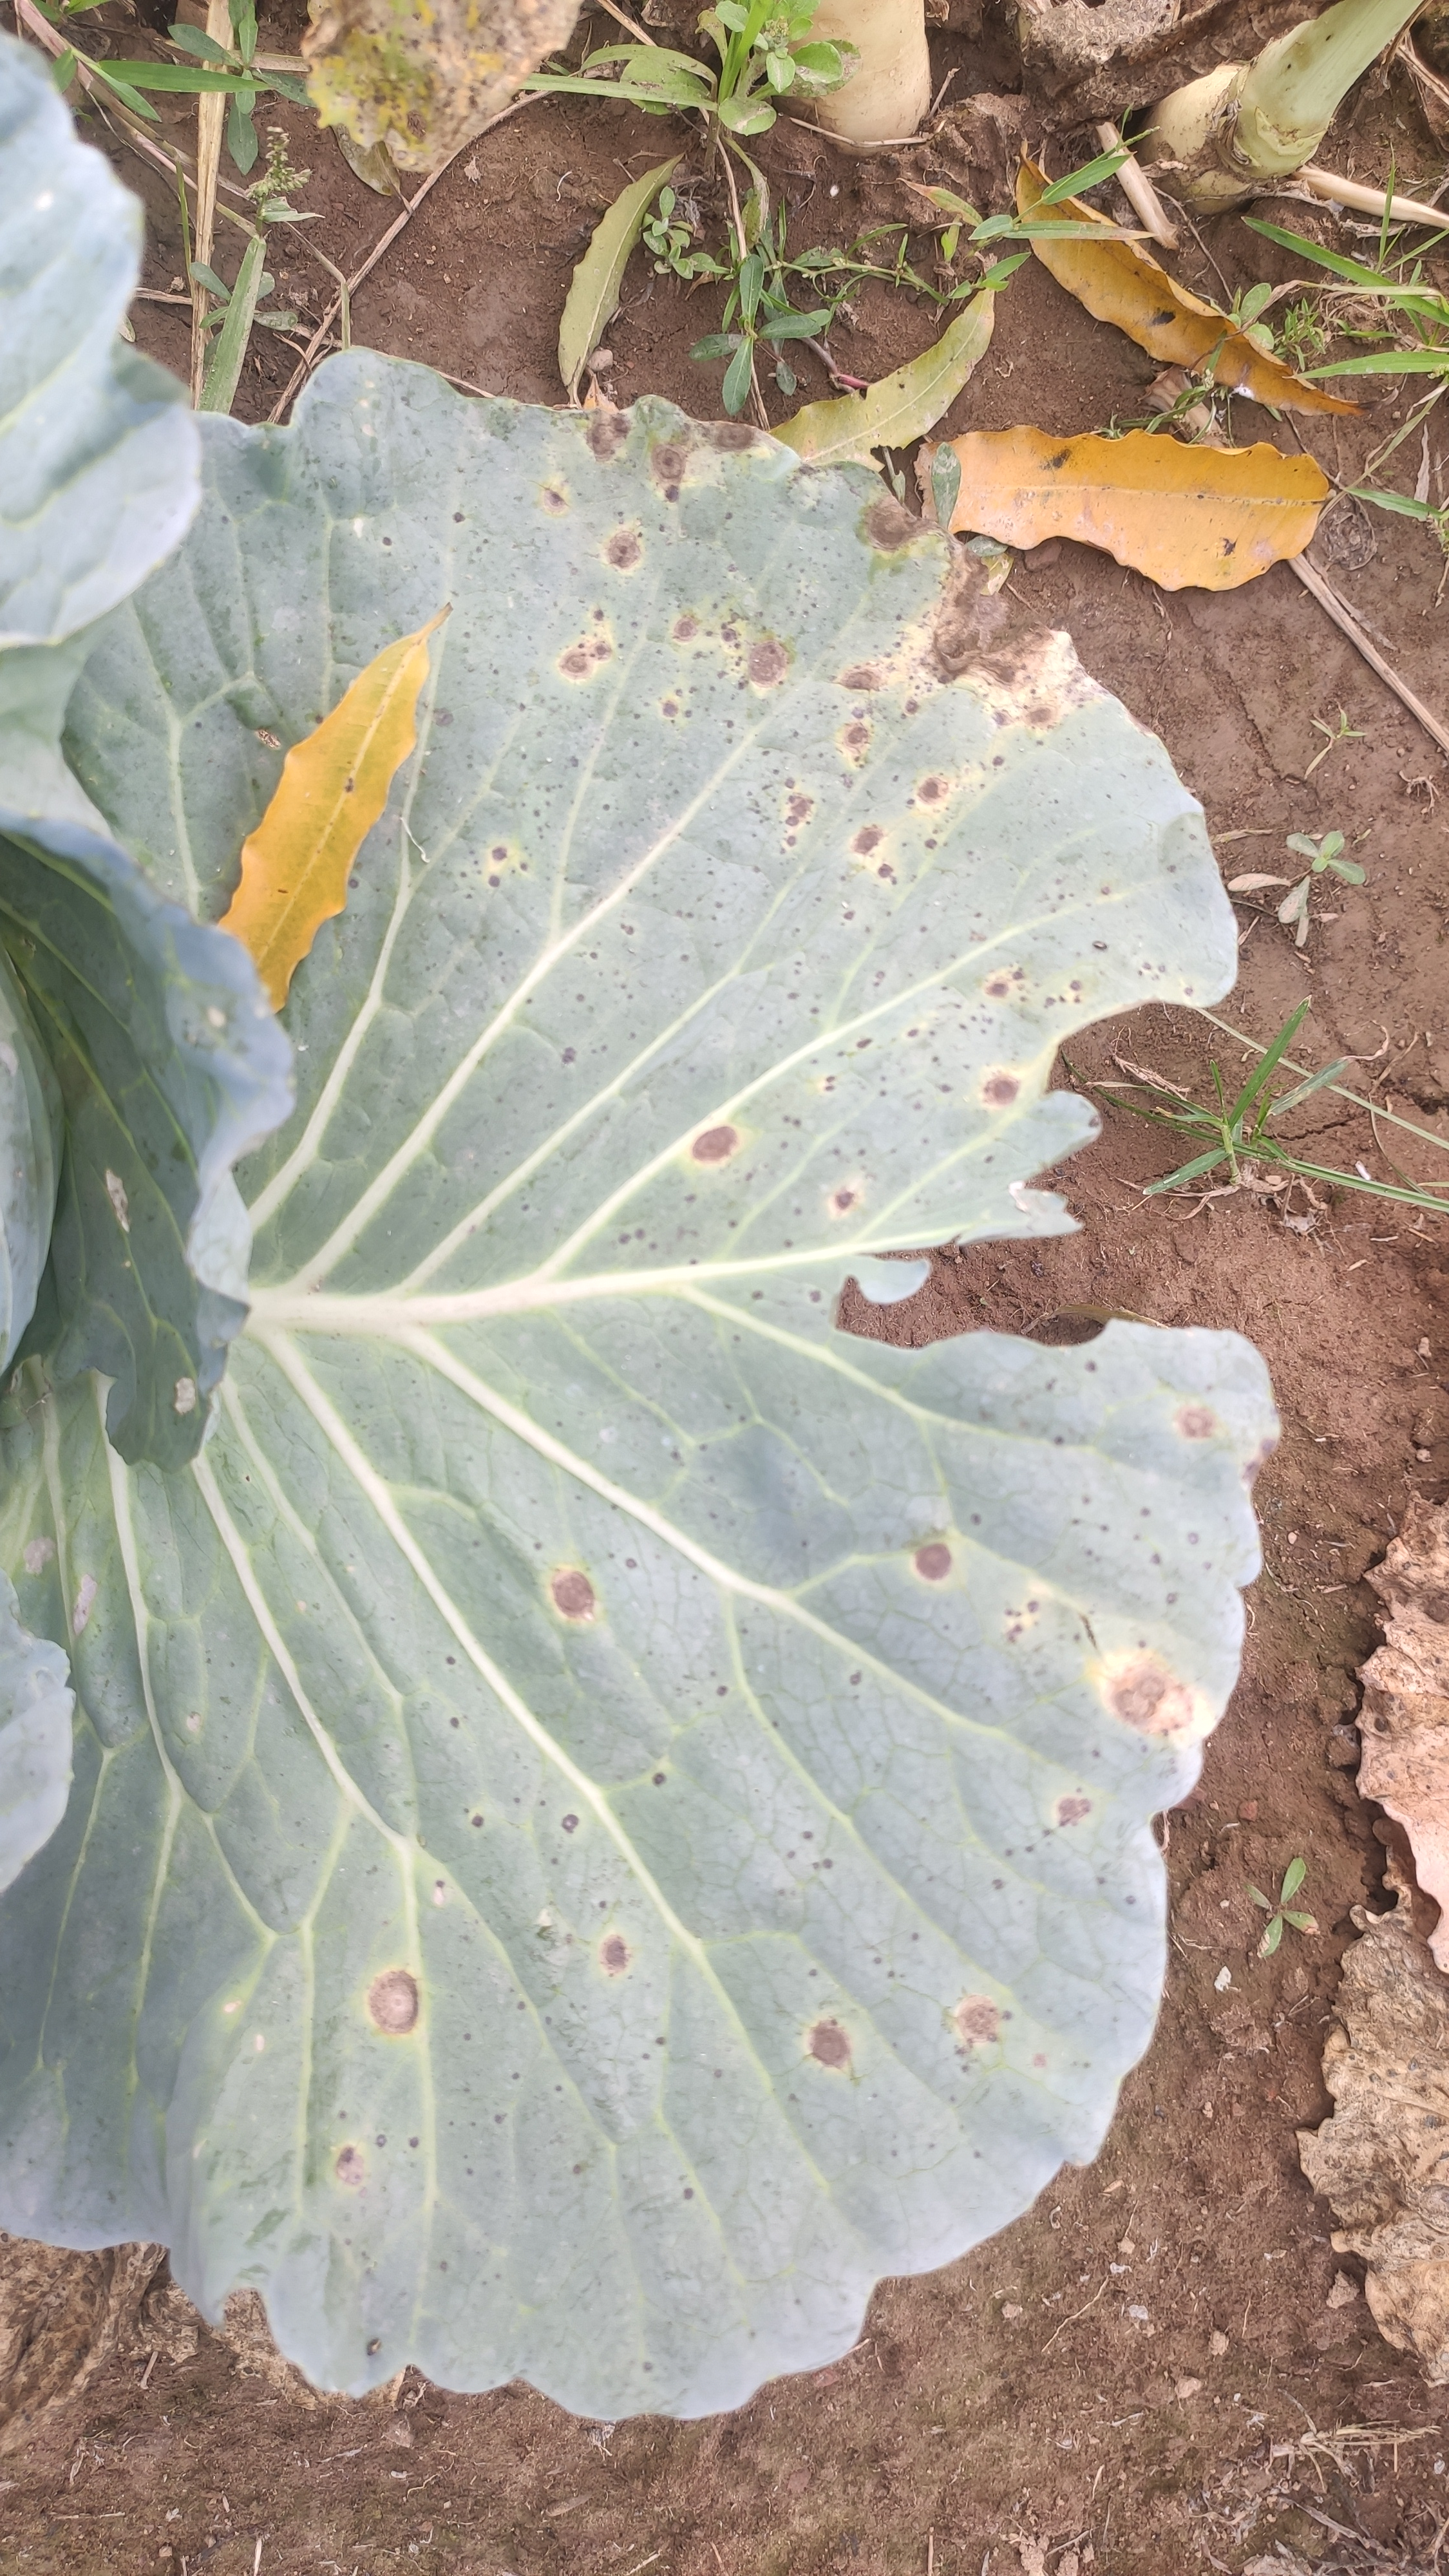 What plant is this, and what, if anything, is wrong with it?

cabbage, alternaria
